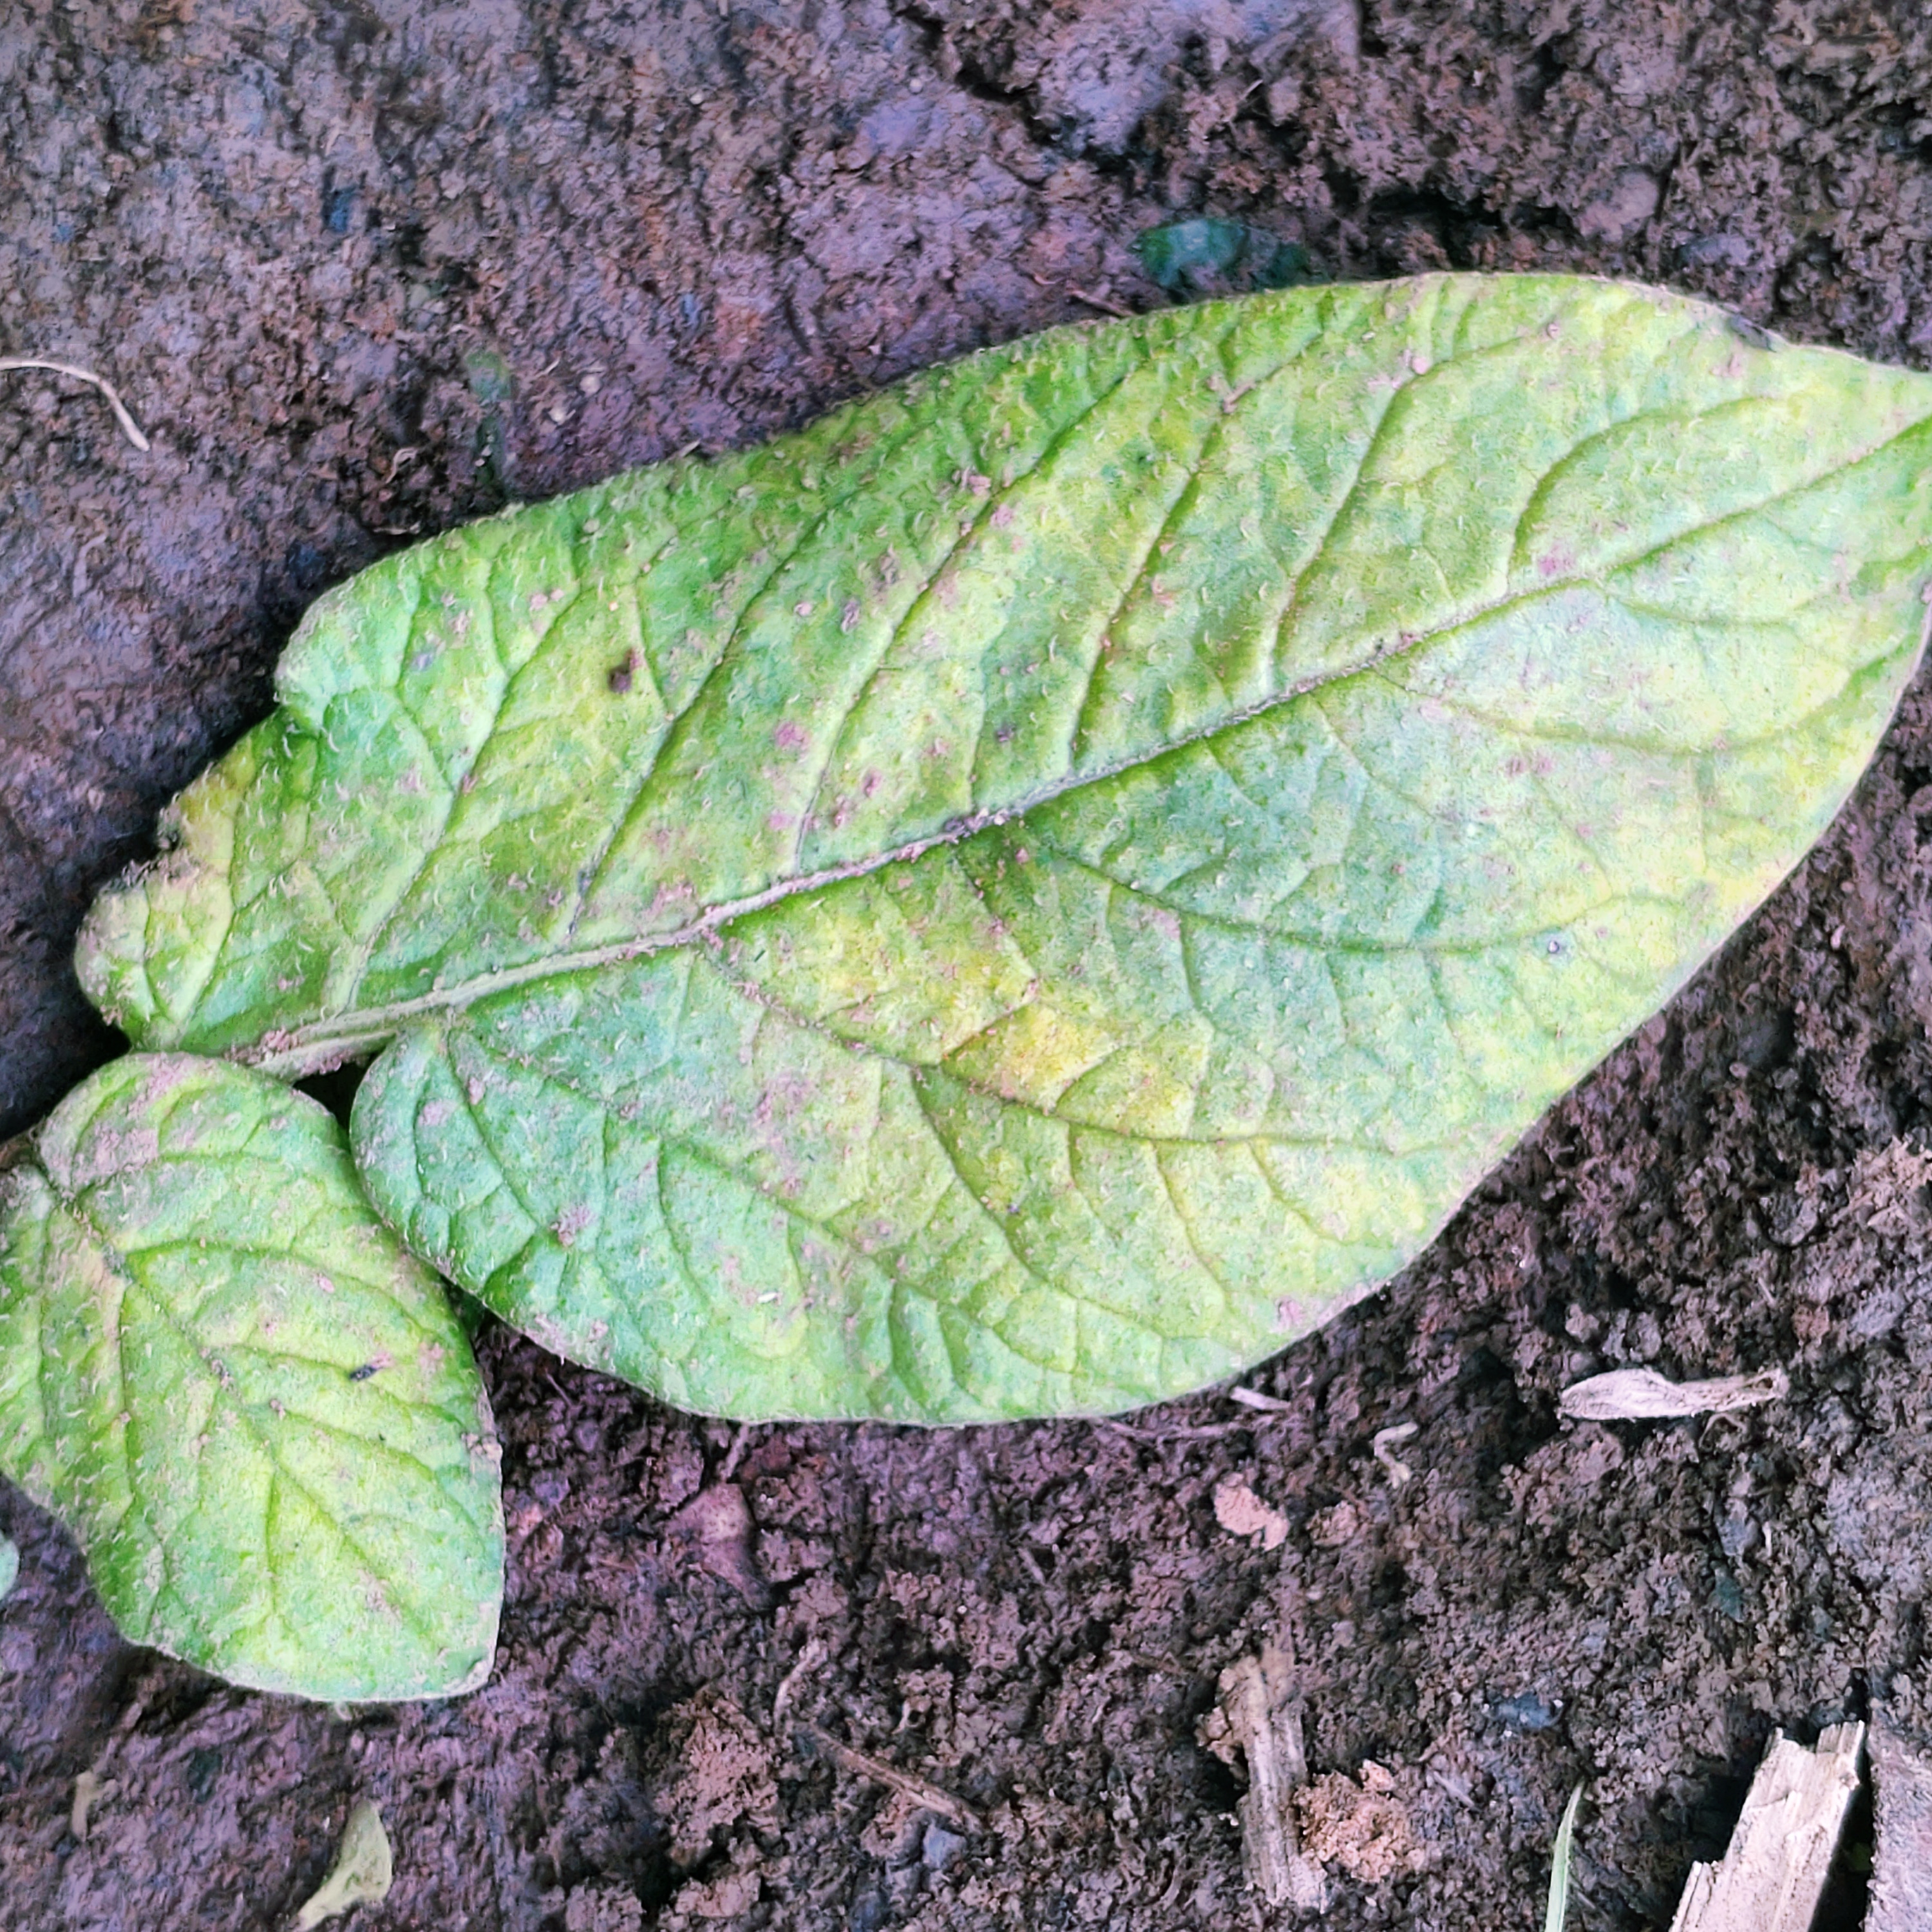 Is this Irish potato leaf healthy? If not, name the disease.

late blight
